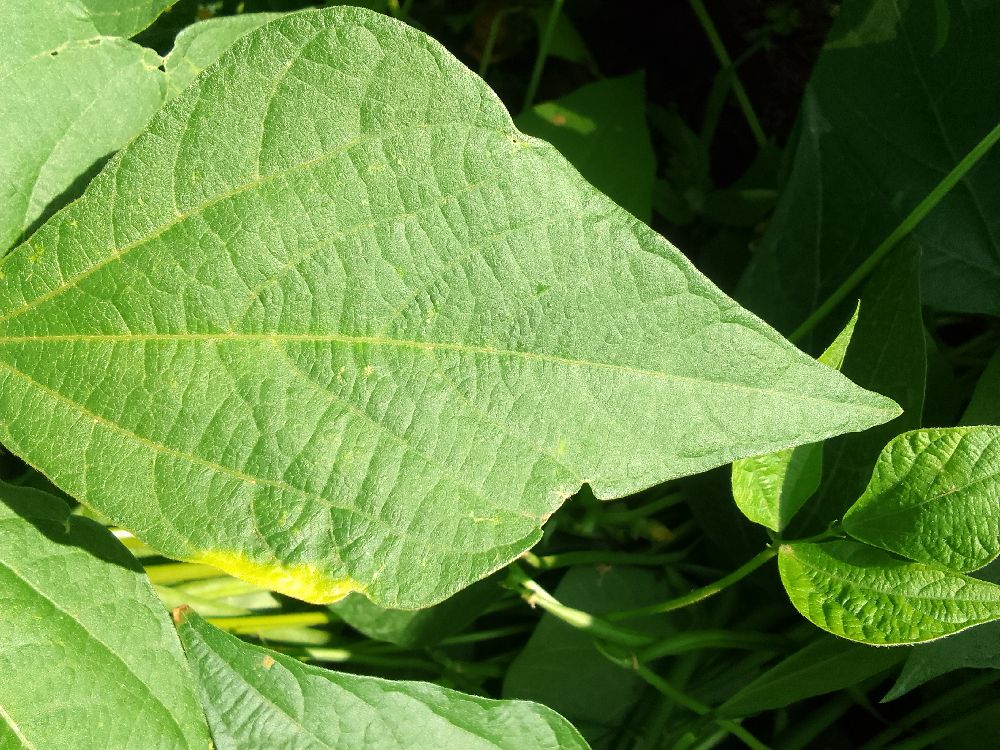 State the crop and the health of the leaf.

common bean, healthy
